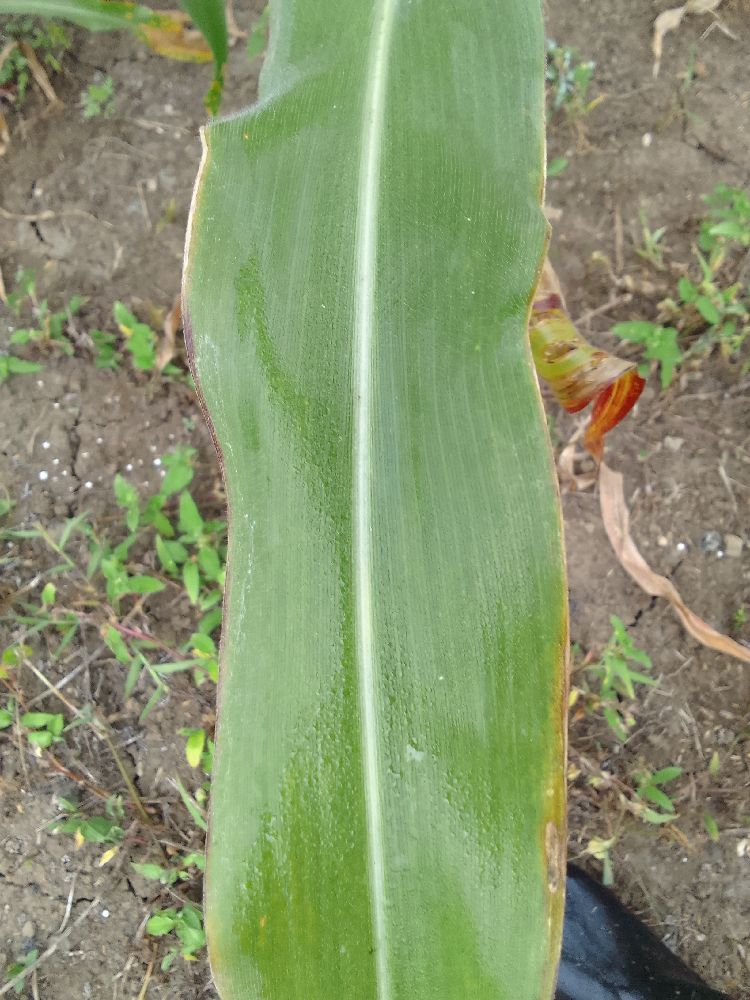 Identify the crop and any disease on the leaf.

maize, healthy
